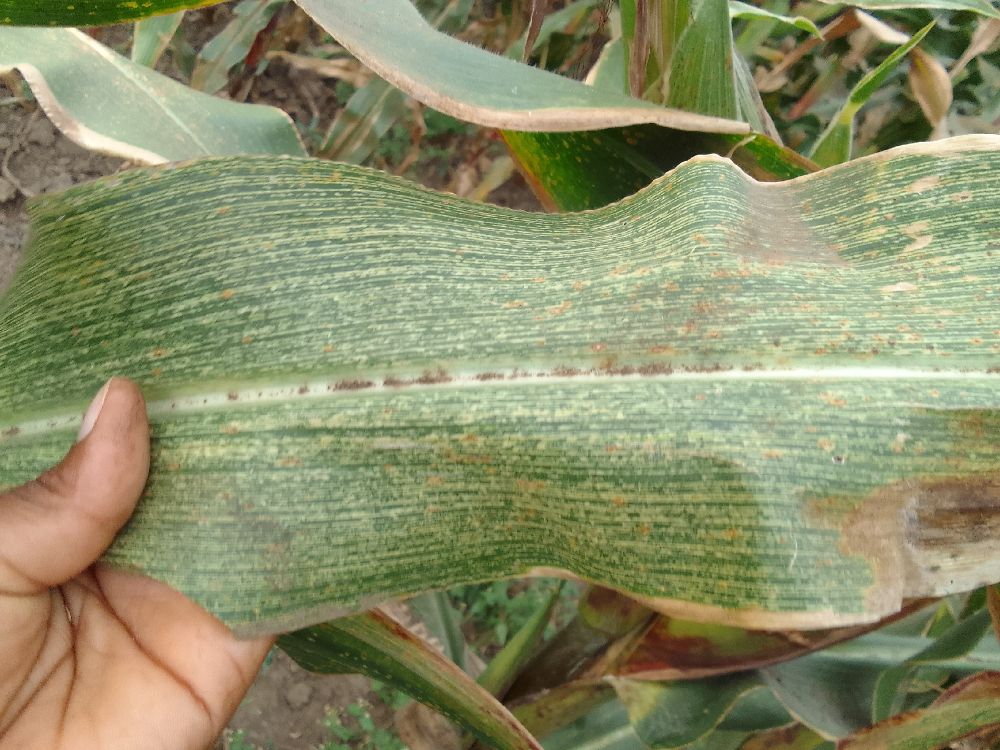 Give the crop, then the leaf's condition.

maize, maize streak virus
